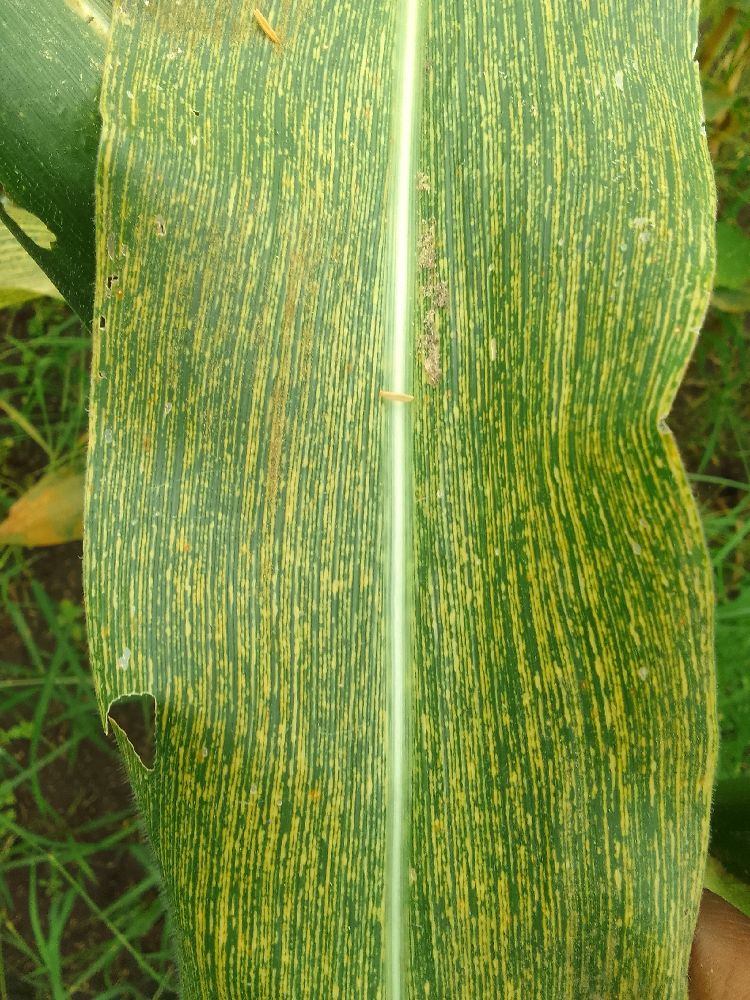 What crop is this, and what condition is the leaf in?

maize, maize streak virus
